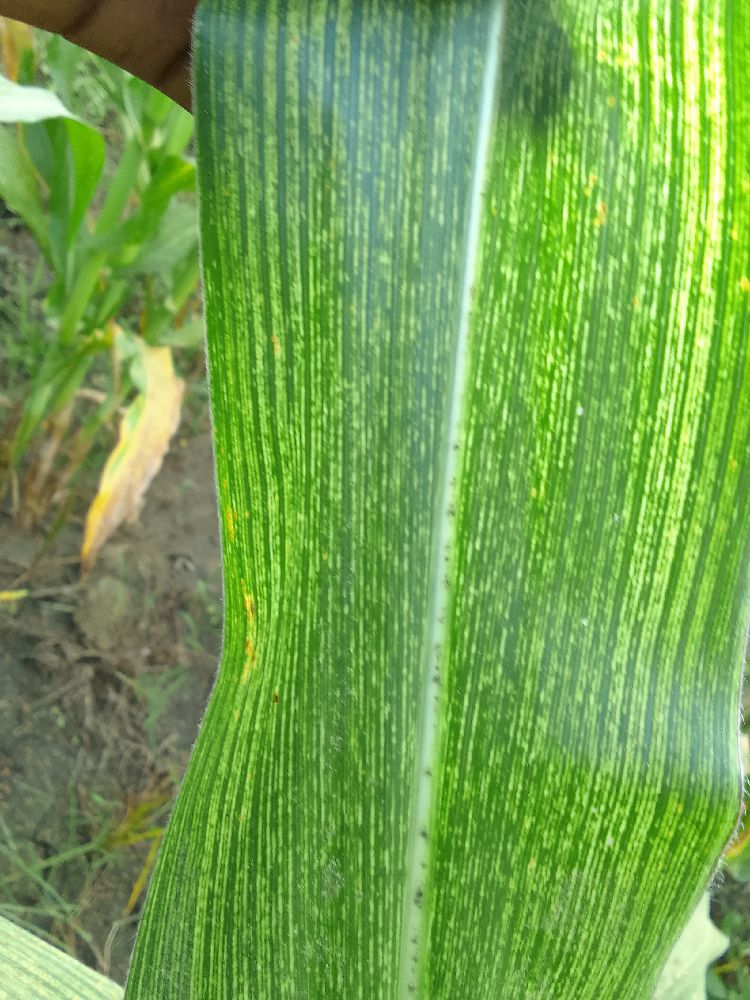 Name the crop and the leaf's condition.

maize, maize streak virus
